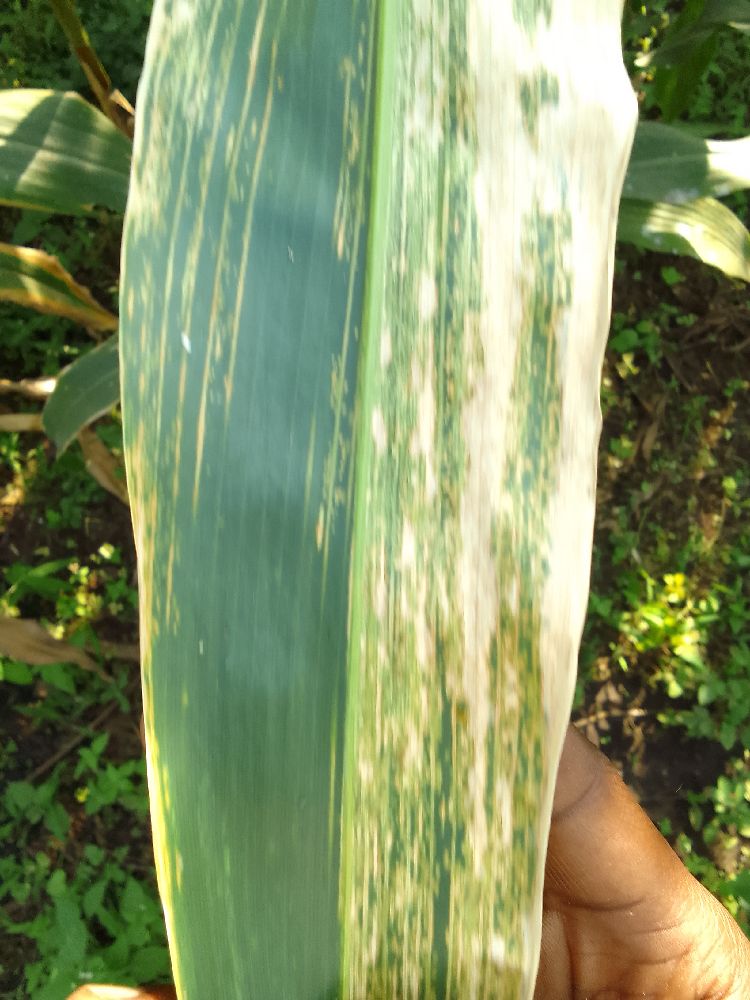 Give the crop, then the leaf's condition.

maize, maize lethal necrosis
